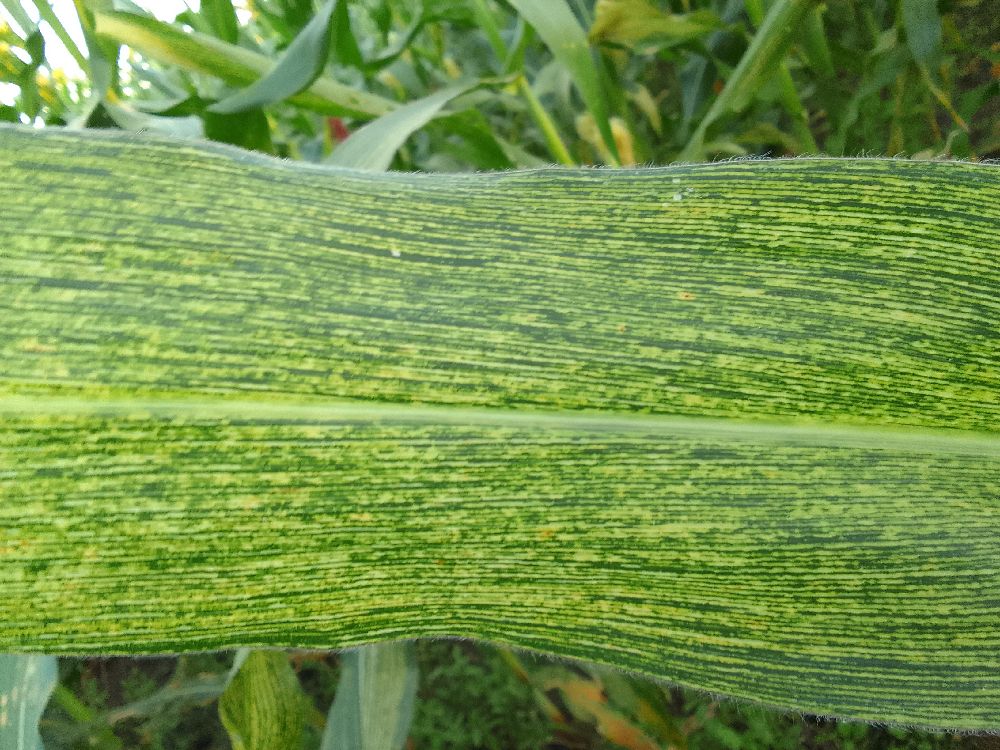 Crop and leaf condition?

maize, maize streak virus
